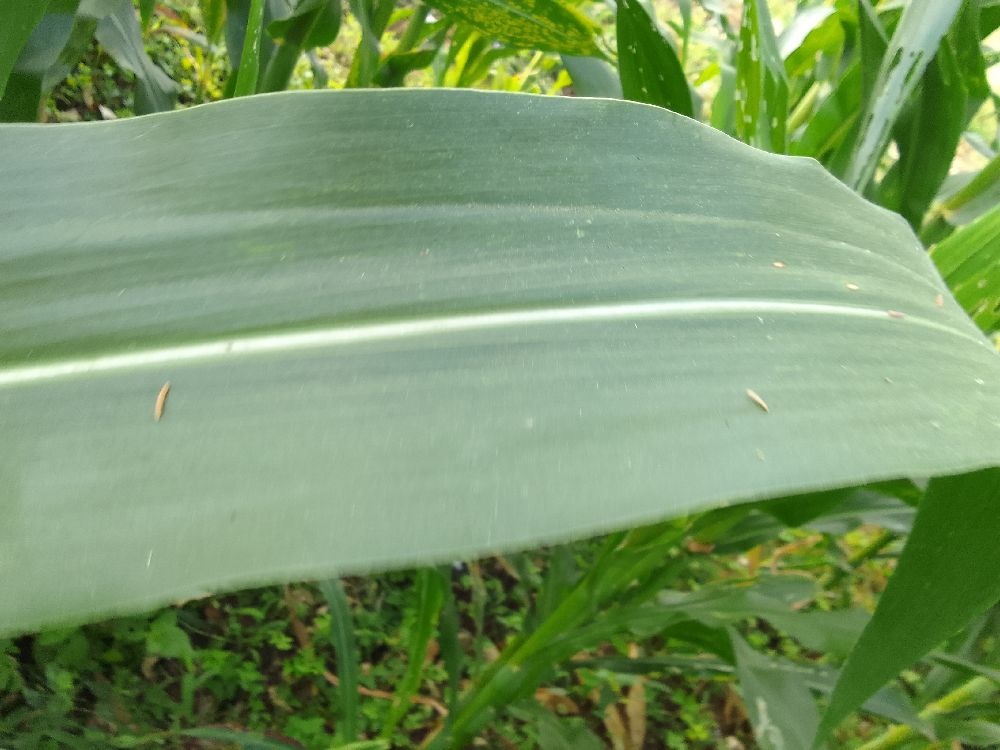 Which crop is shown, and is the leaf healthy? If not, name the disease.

maize, healthy
